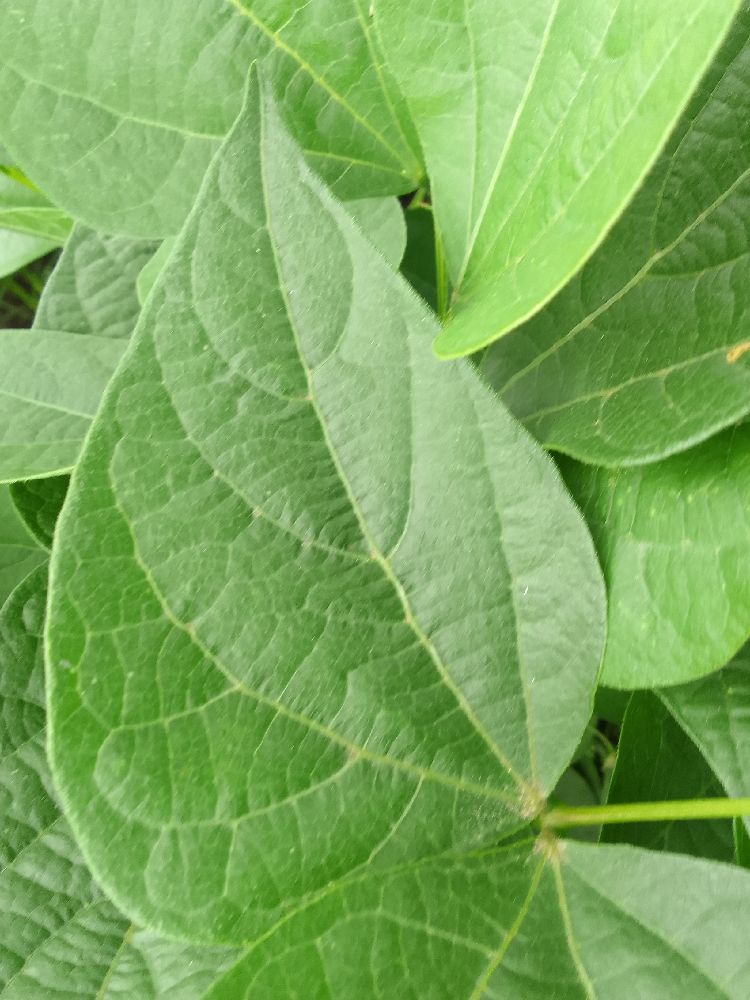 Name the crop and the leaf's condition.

common bean, healthy
